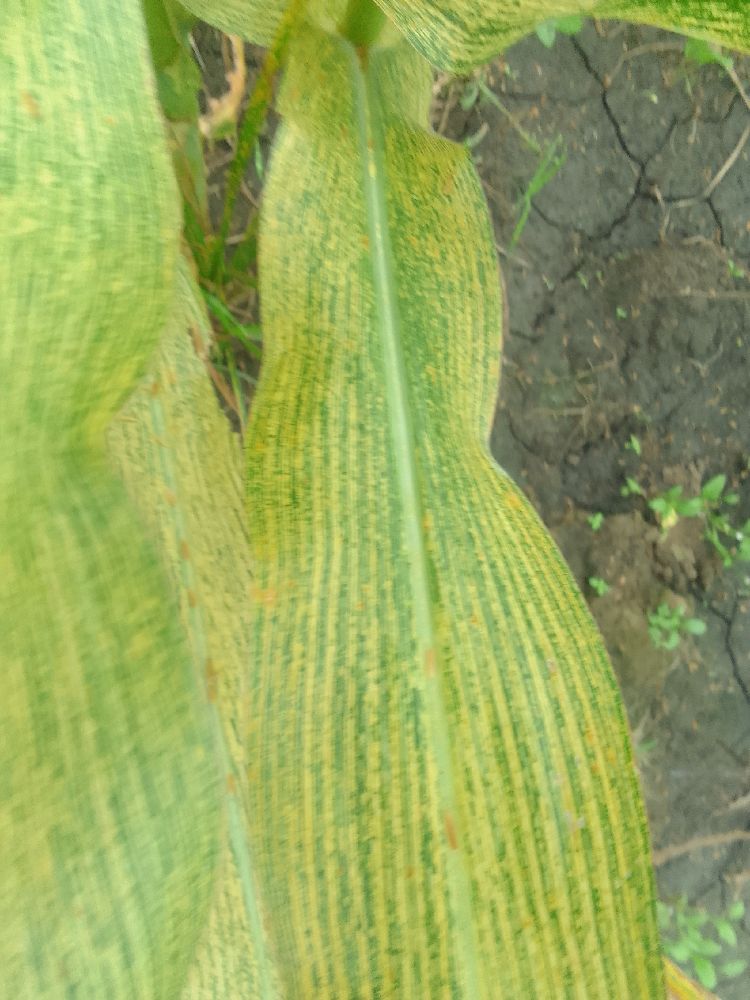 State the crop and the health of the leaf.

maize, maize streak virus
